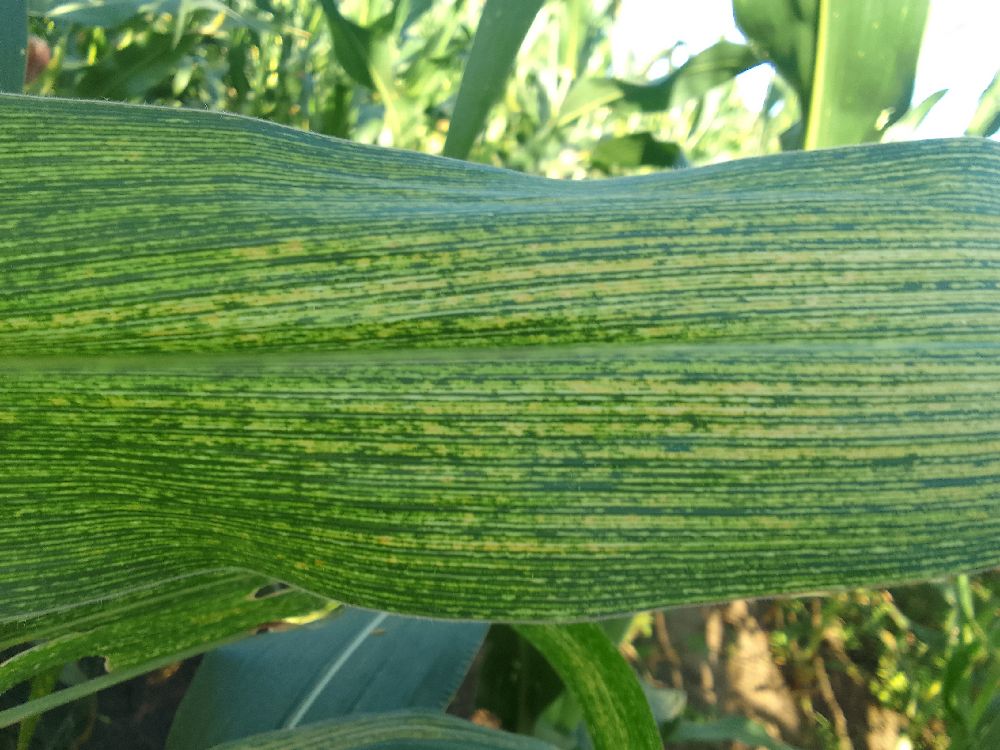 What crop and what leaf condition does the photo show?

maize, maize streak virus
